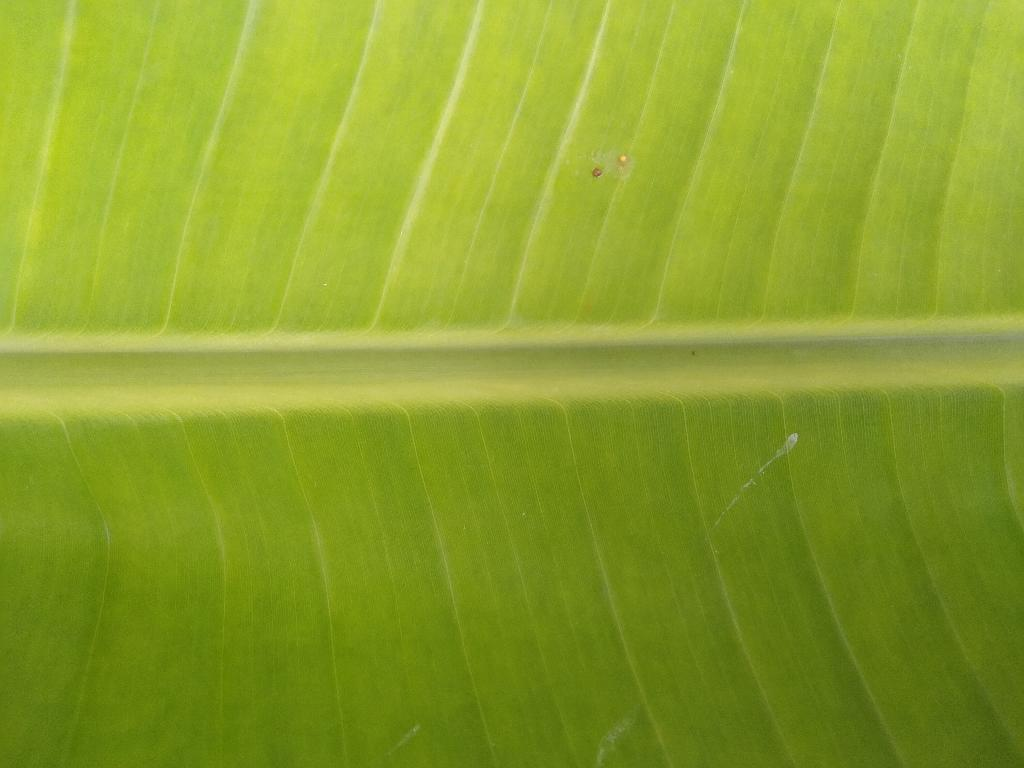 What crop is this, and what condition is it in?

banana, healthy
